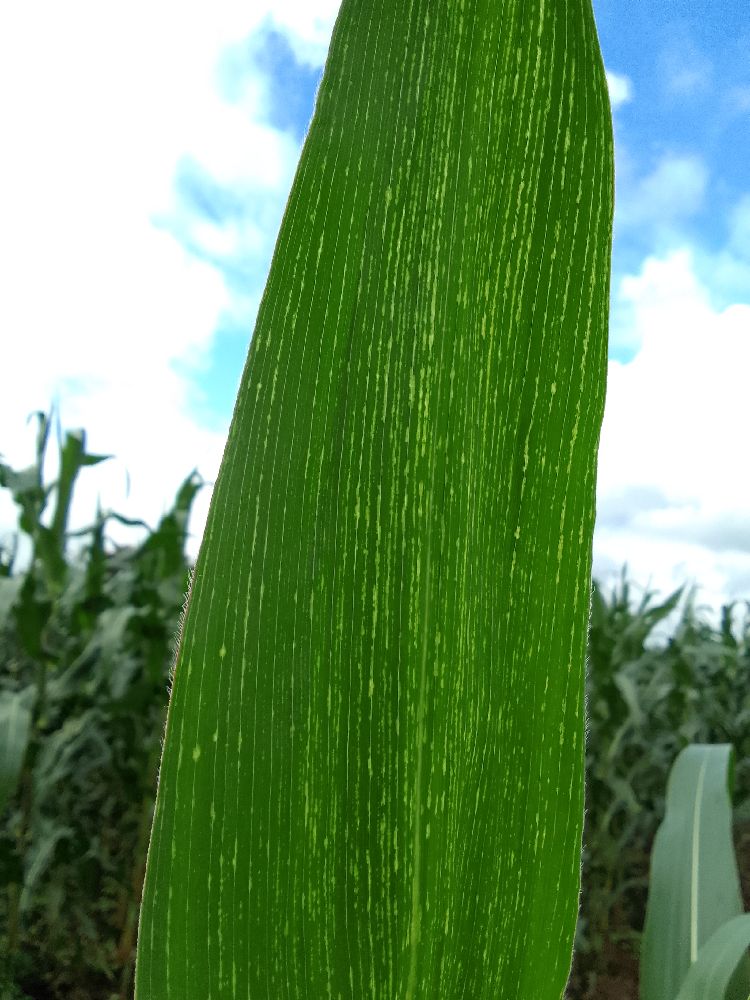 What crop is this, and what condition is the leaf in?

maize, healthy
